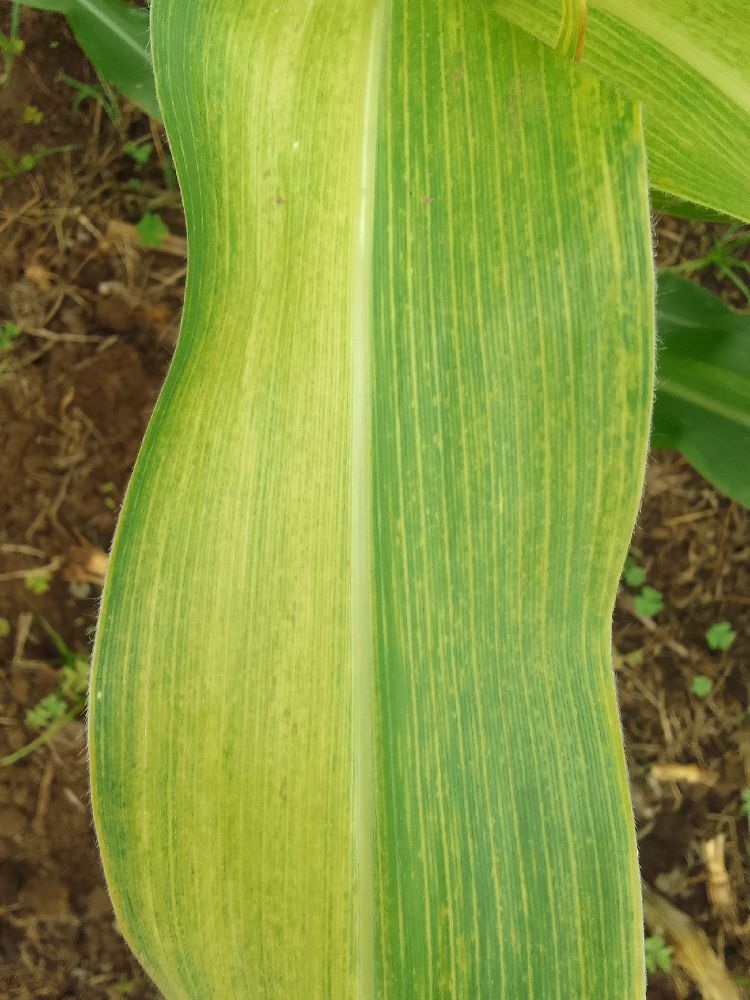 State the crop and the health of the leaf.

maize, maize lethal necrosis
